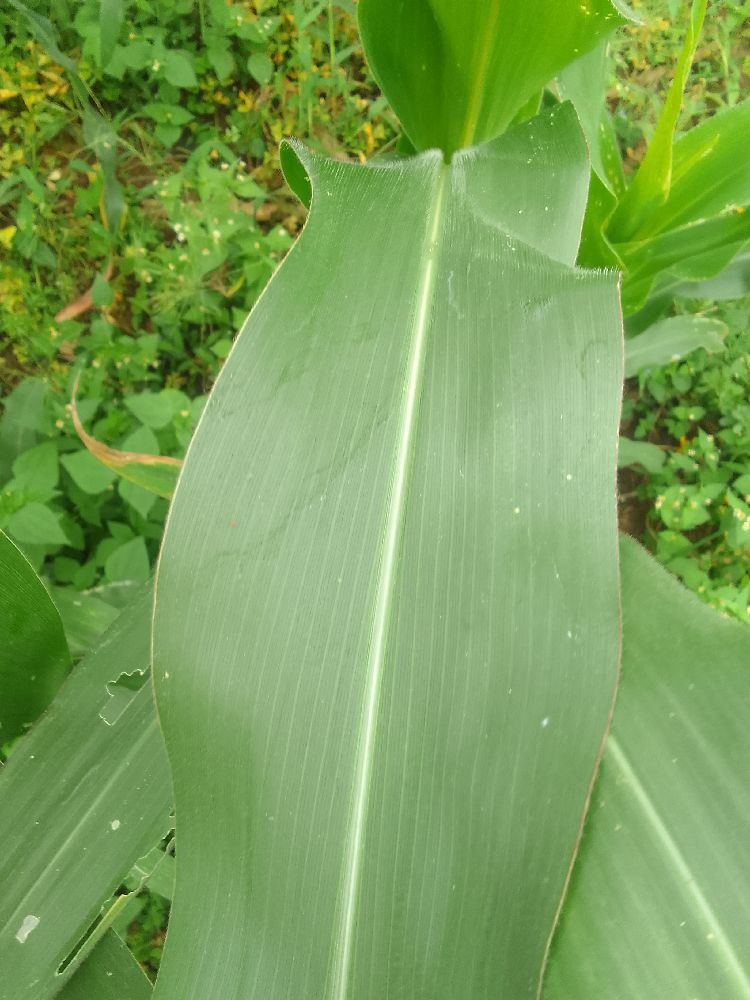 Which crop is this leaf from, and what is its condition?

maize, healthy
